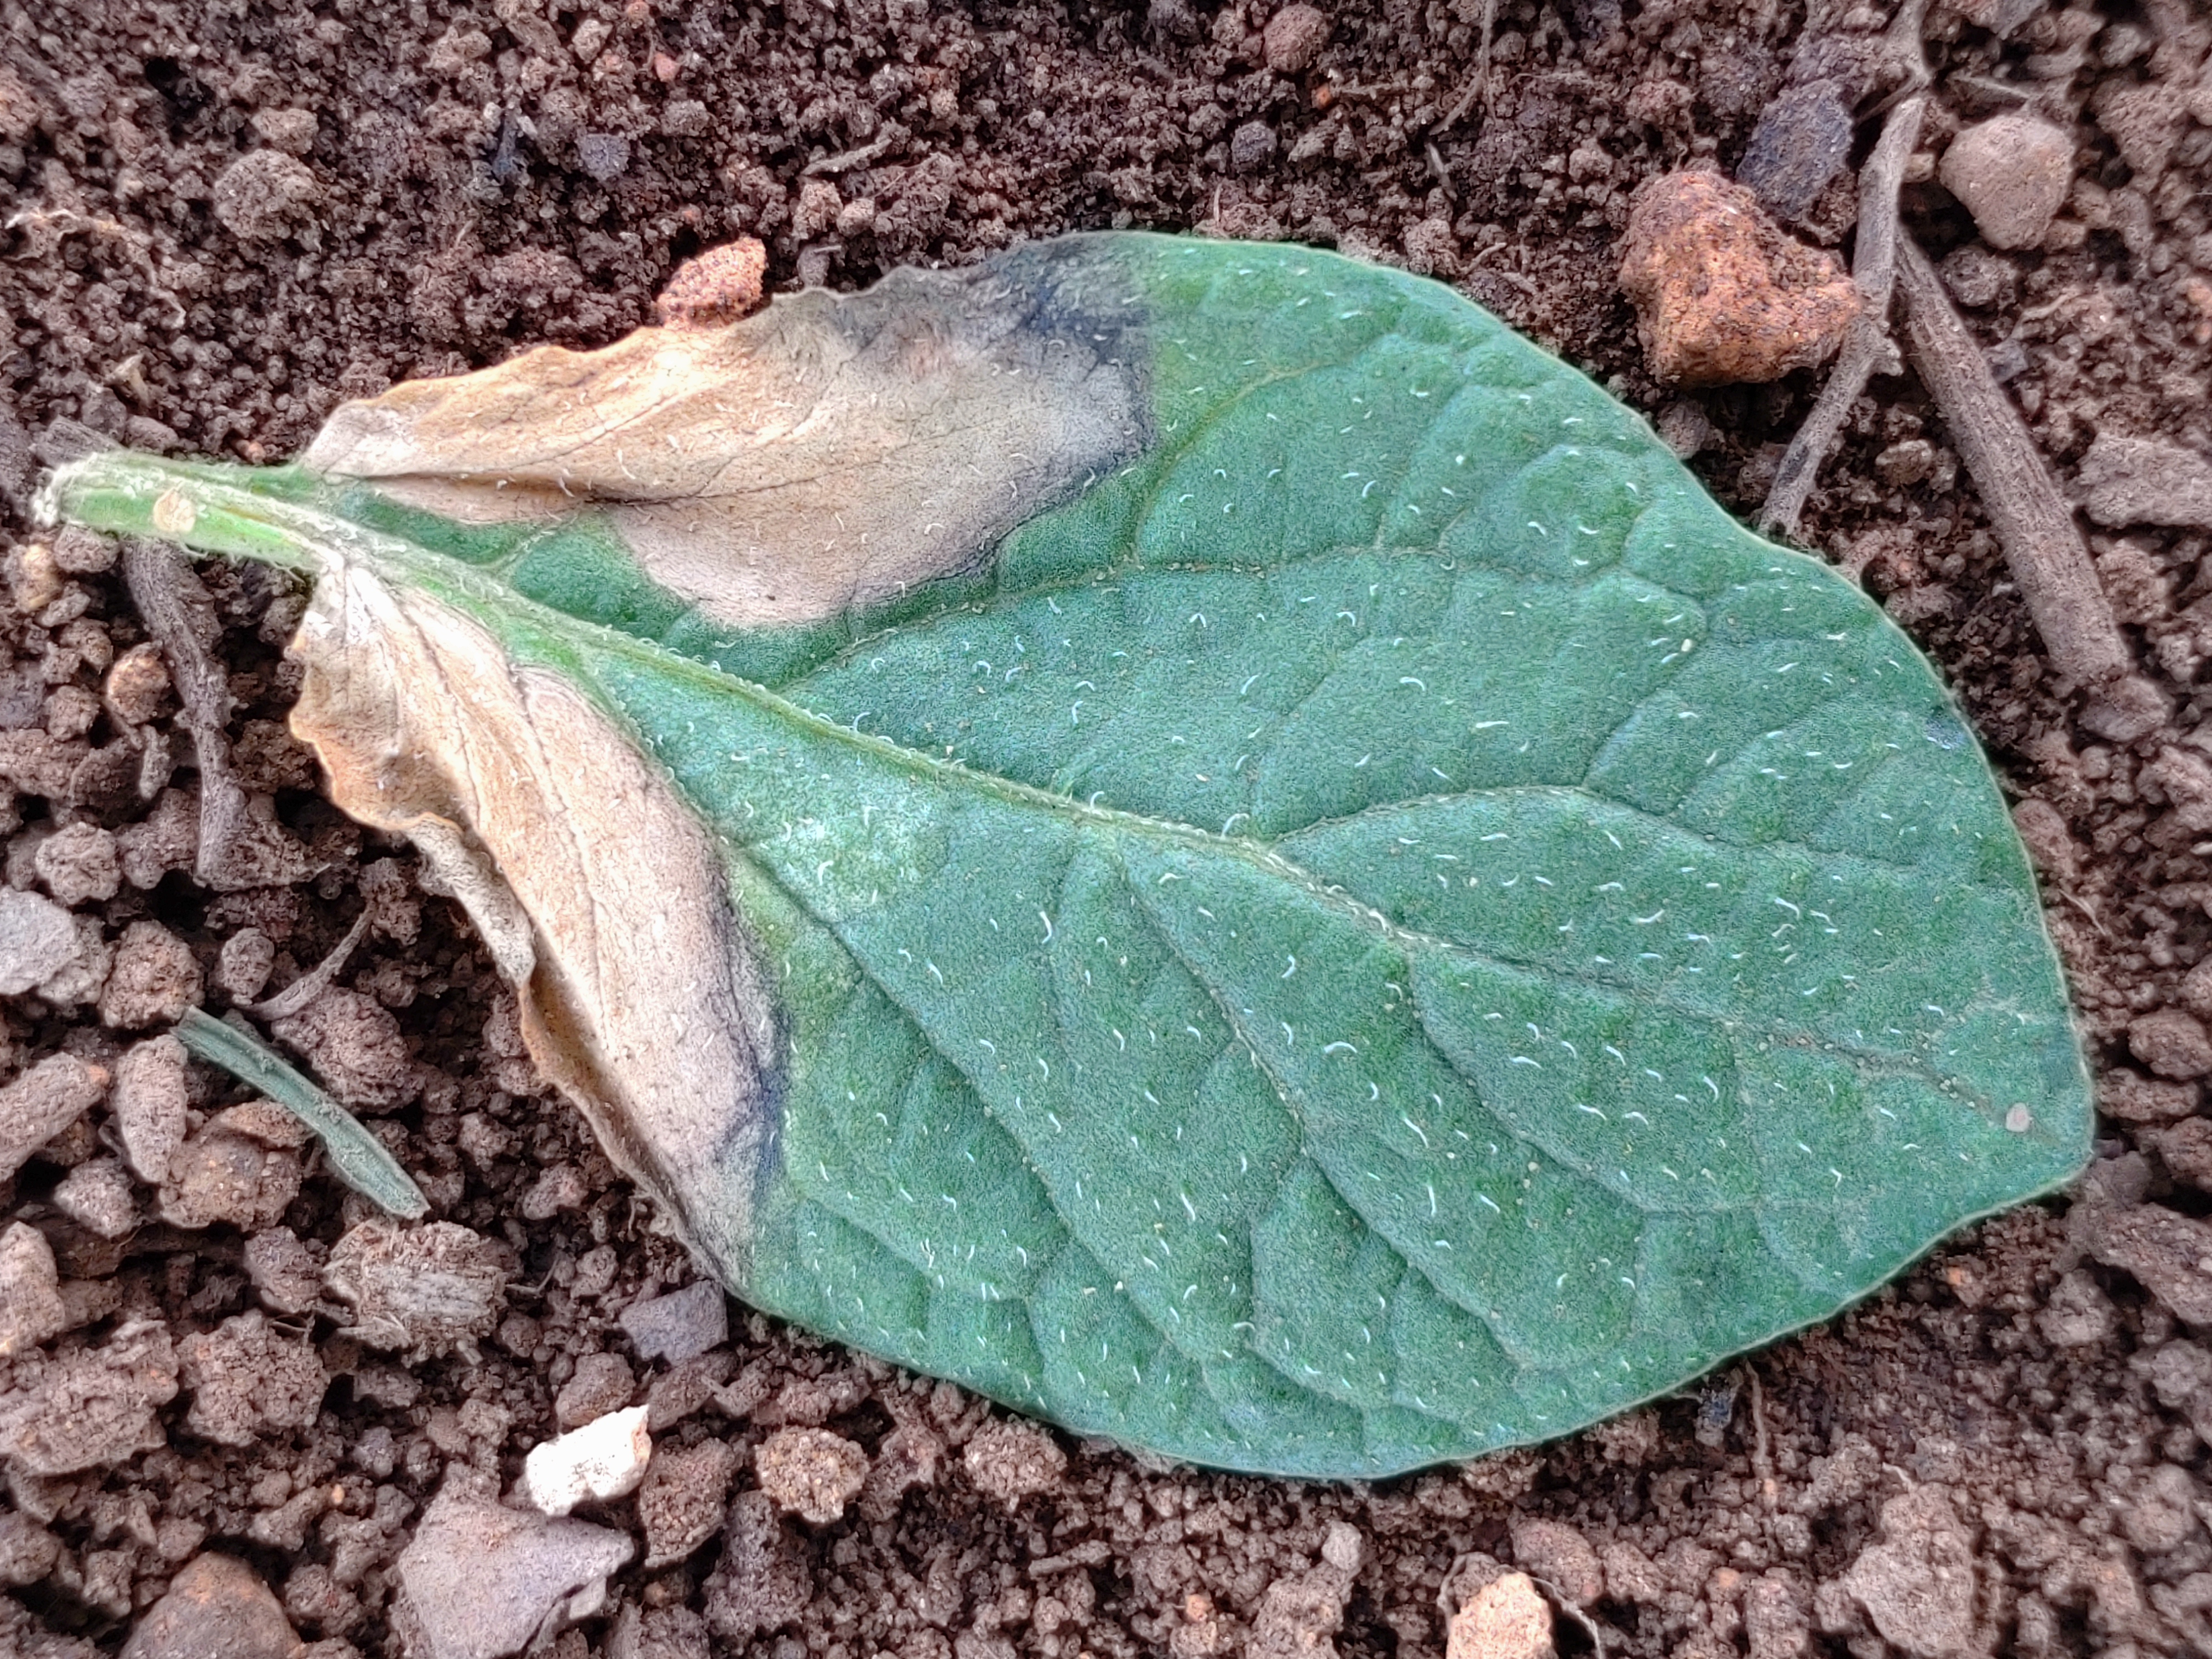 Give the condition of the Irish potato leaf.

early blight
